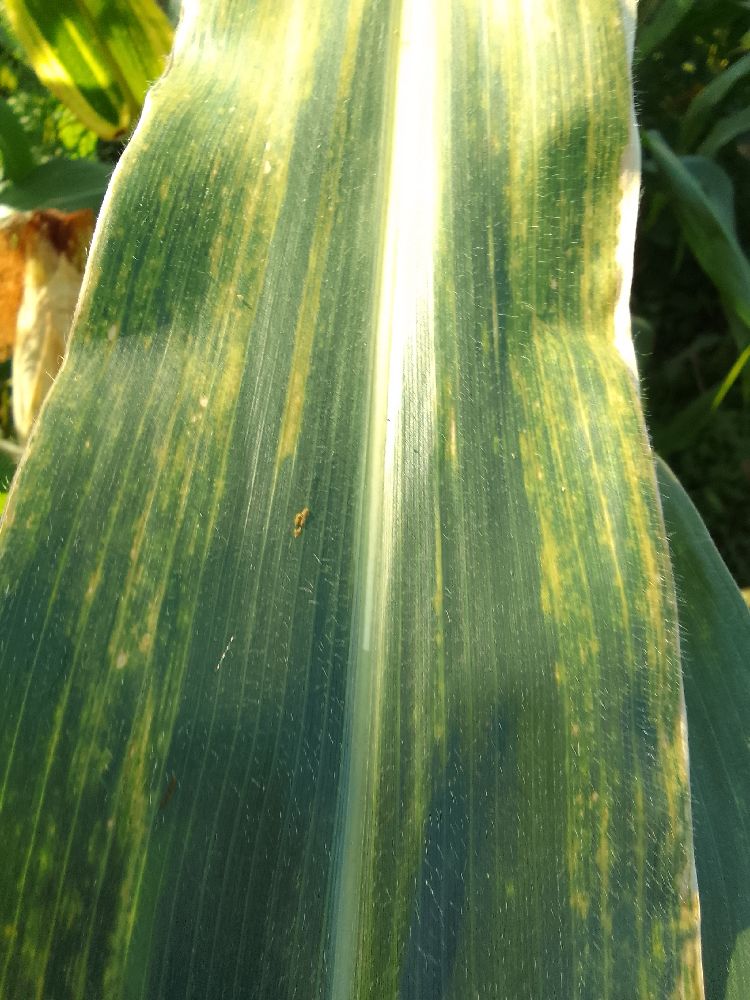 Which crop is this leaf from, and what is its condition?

maize, maize lethal necrosis
